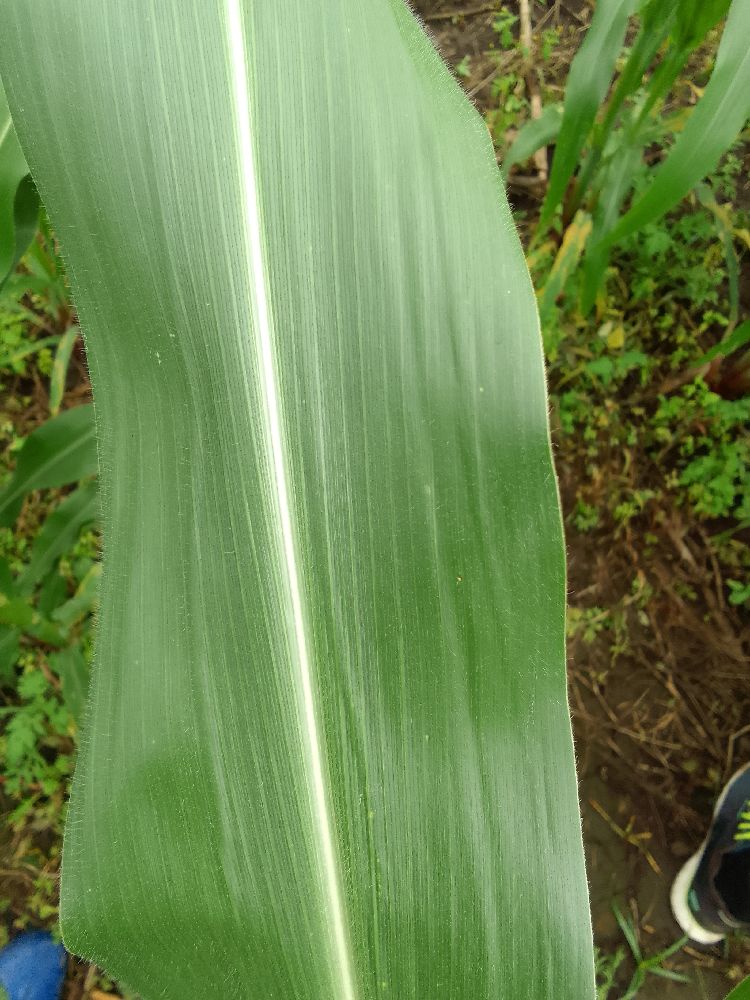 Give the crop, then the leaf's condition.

maize, healthy
